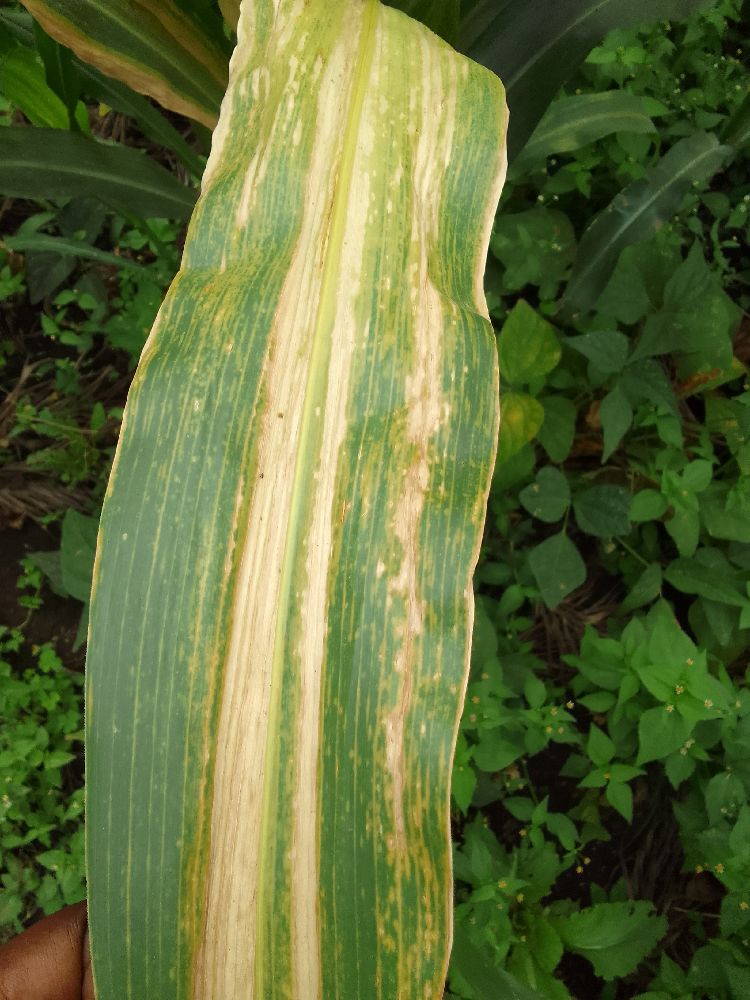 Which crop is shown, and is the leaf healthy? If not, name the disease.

maize, maize lethal necrosis
